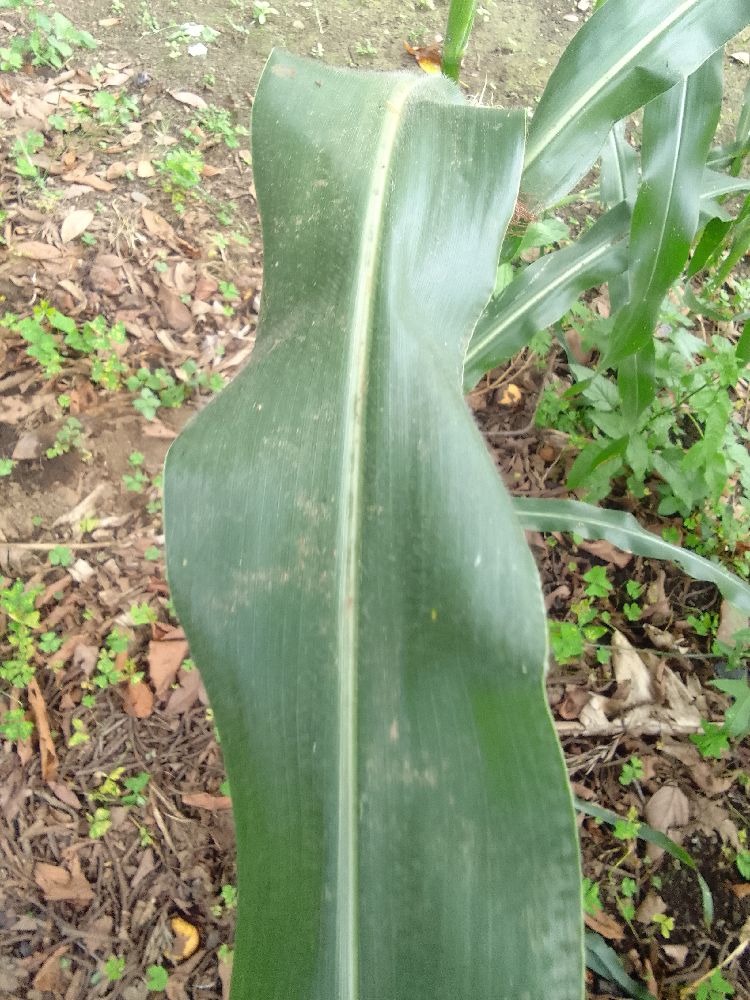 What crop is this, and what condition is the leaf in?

maize, healthy
